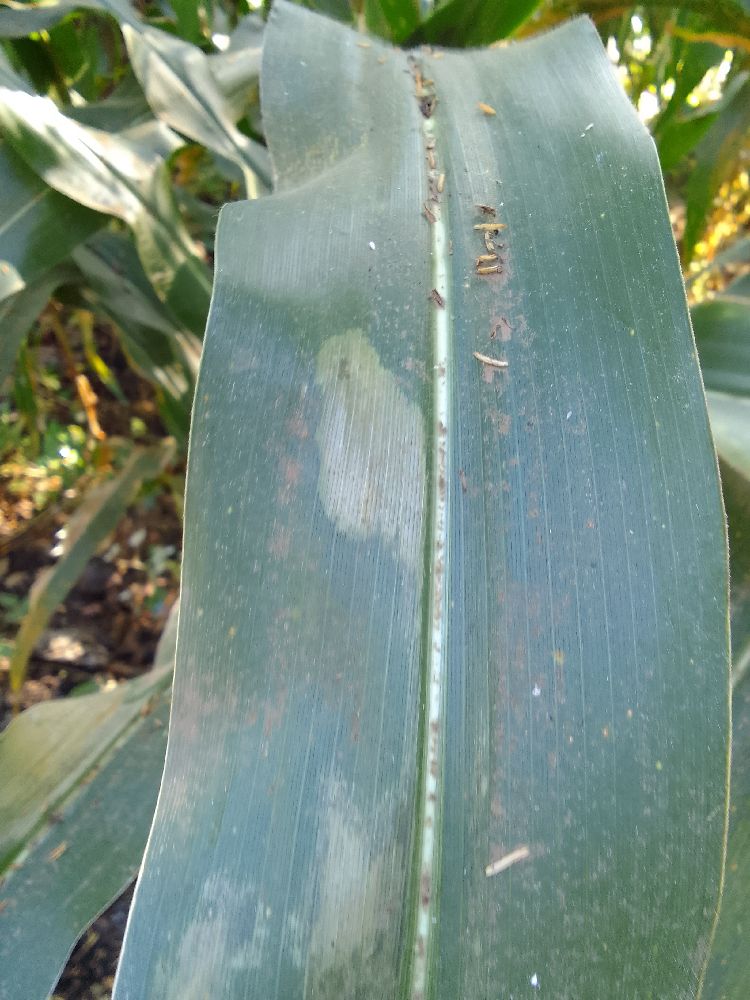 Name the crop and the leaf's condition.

maize, healthy
